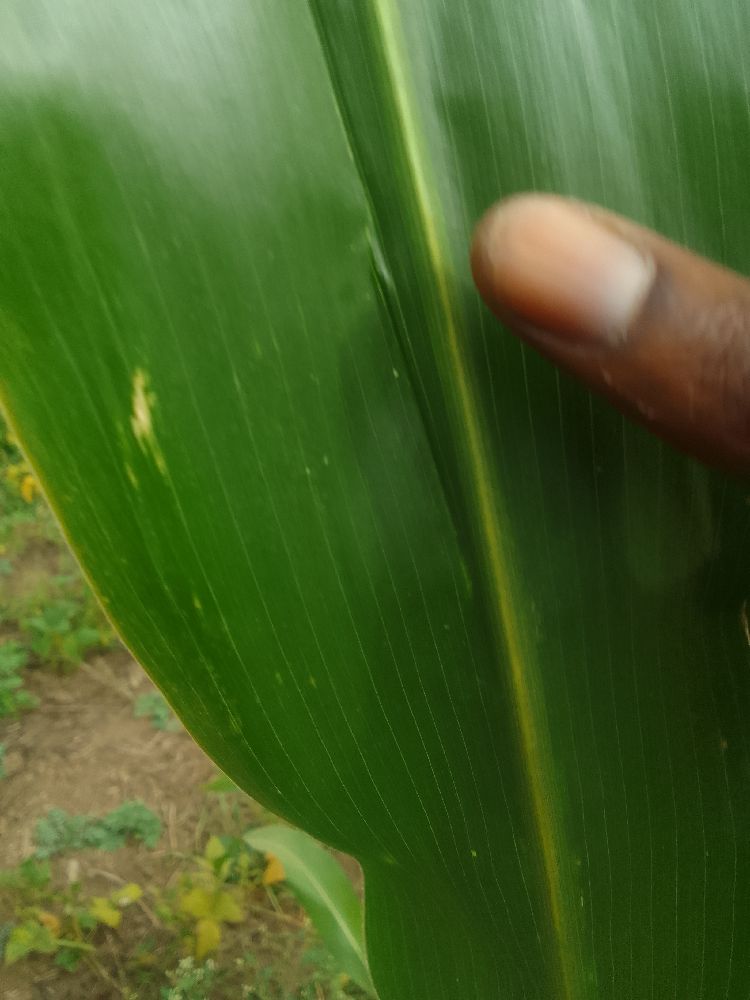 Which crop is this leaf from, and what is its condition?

maize, healthy
